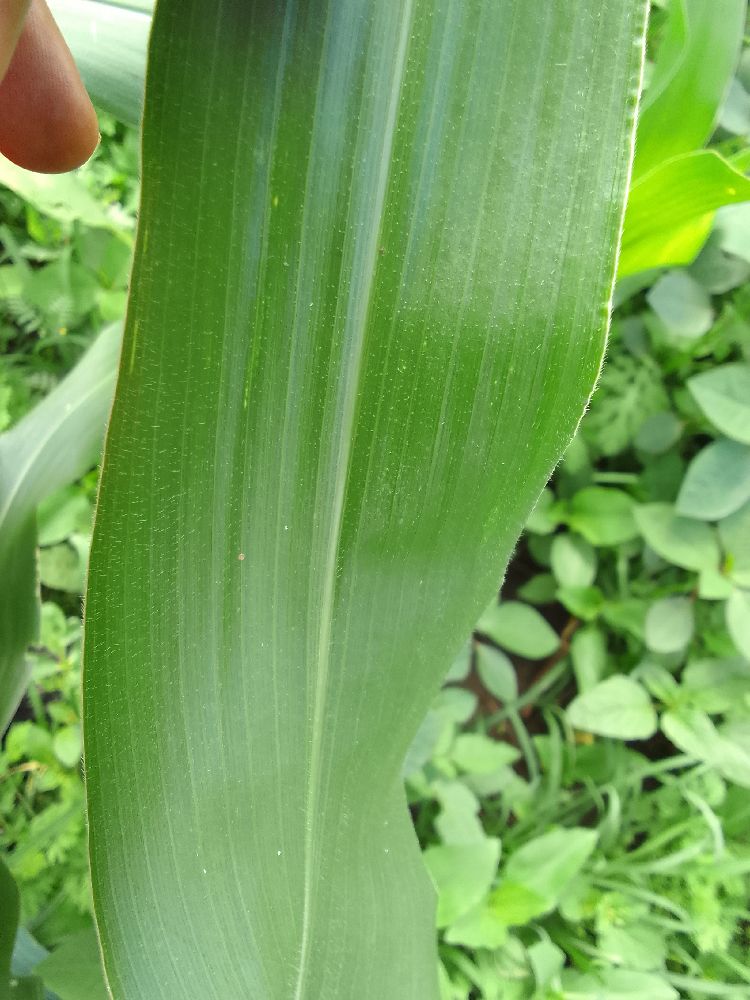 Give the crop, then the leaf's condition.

maize, healthy
